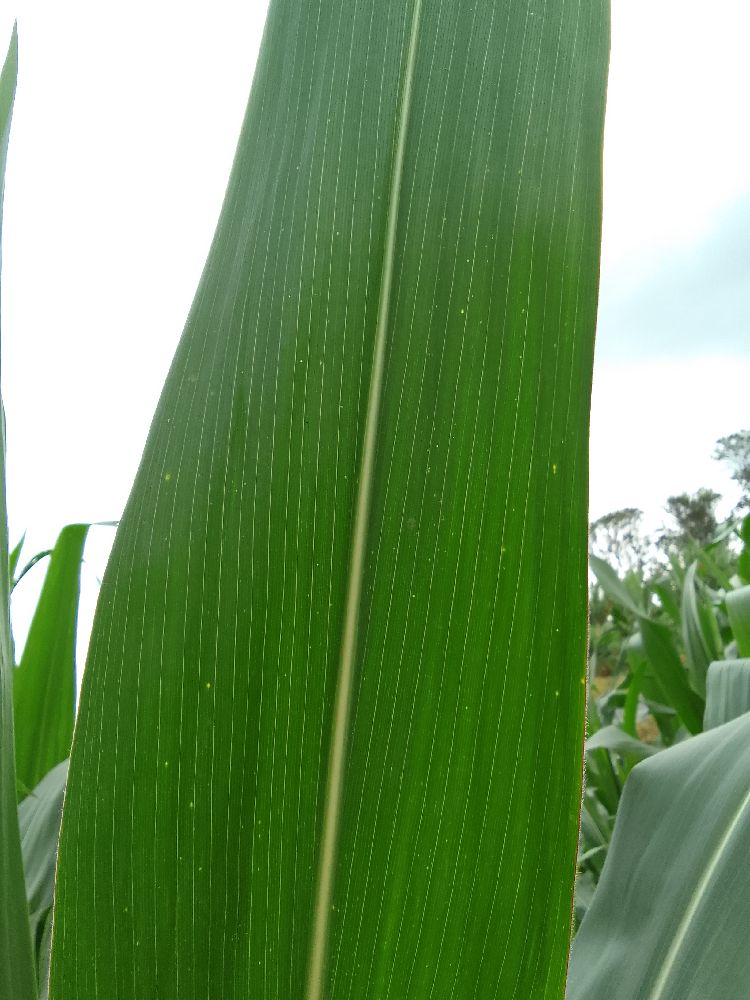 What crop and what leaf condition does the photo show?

maize, healthy
